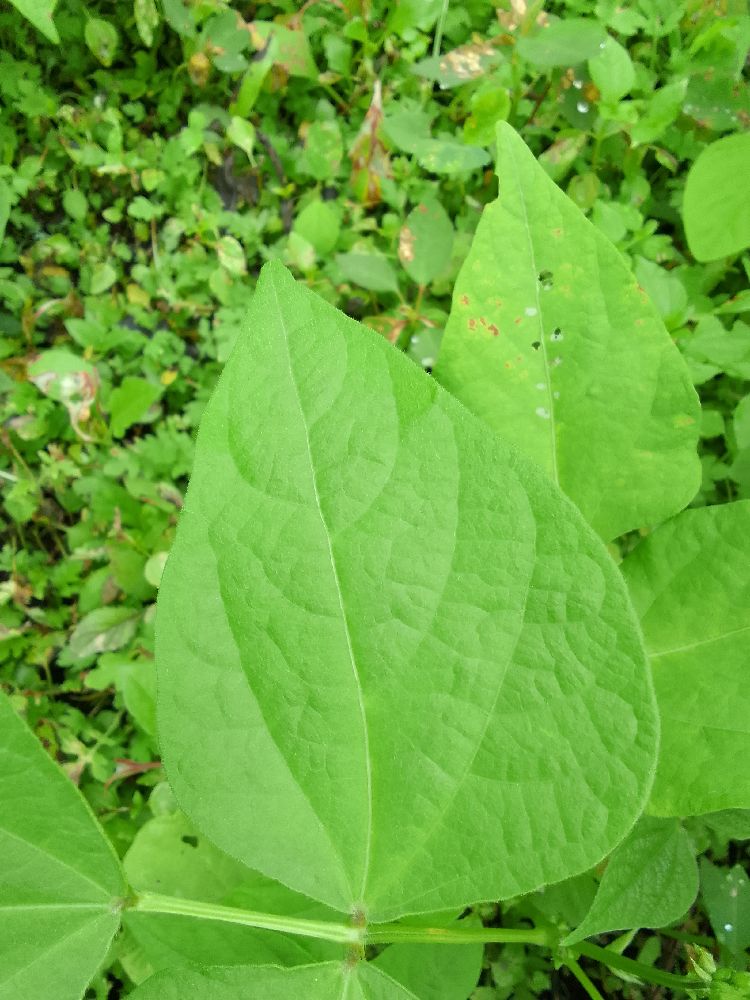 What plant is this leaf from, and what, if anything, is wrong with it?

common bean, healthy
